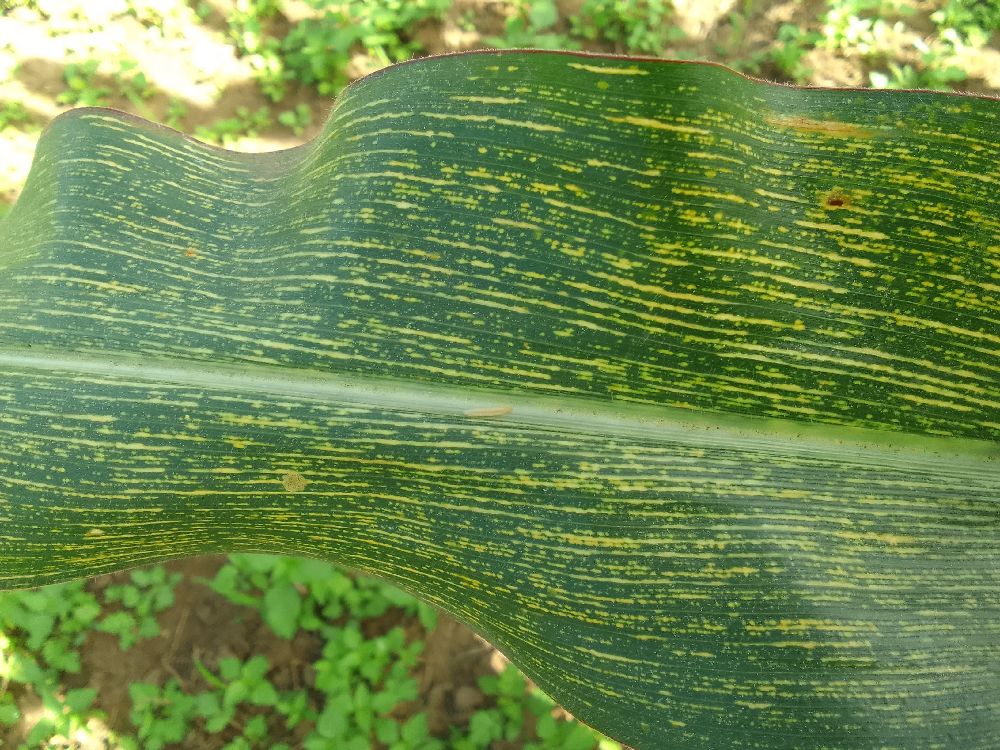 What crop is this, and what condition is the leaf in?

maize, maize streak virus
